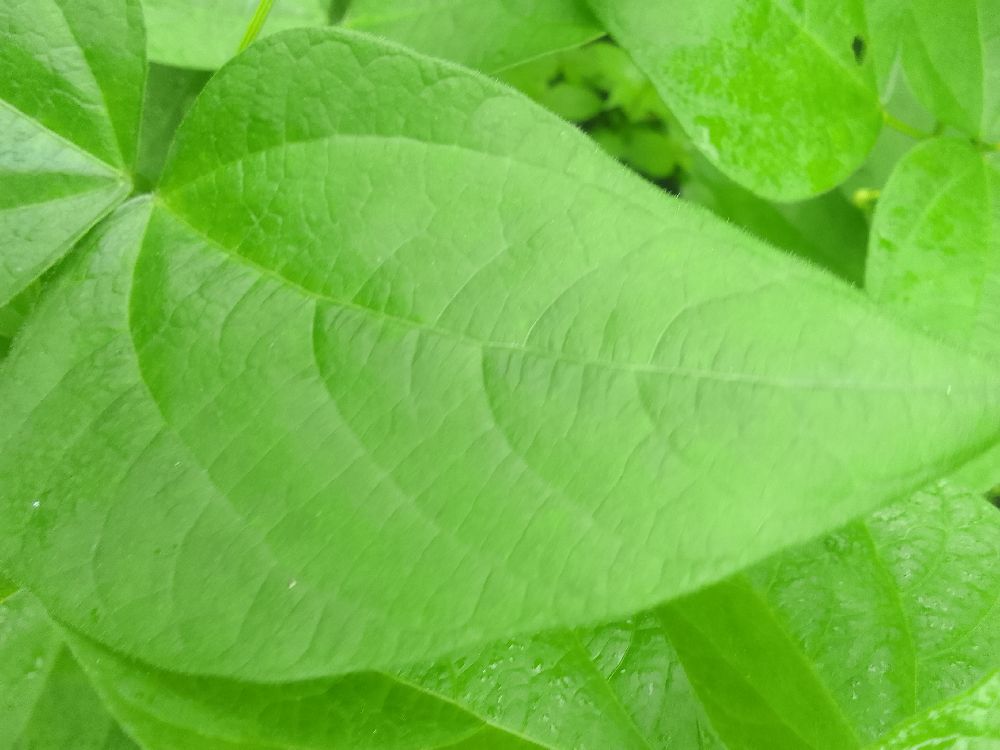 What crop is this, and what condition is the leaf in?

common bean, healthy
